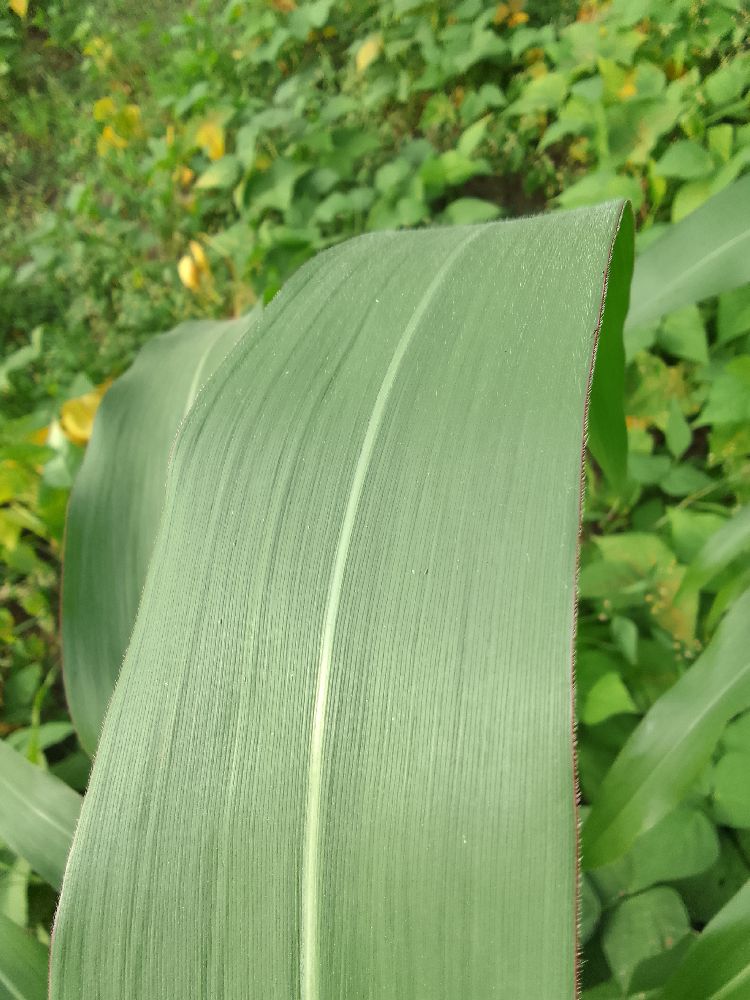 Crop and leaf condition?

maize, healthy
